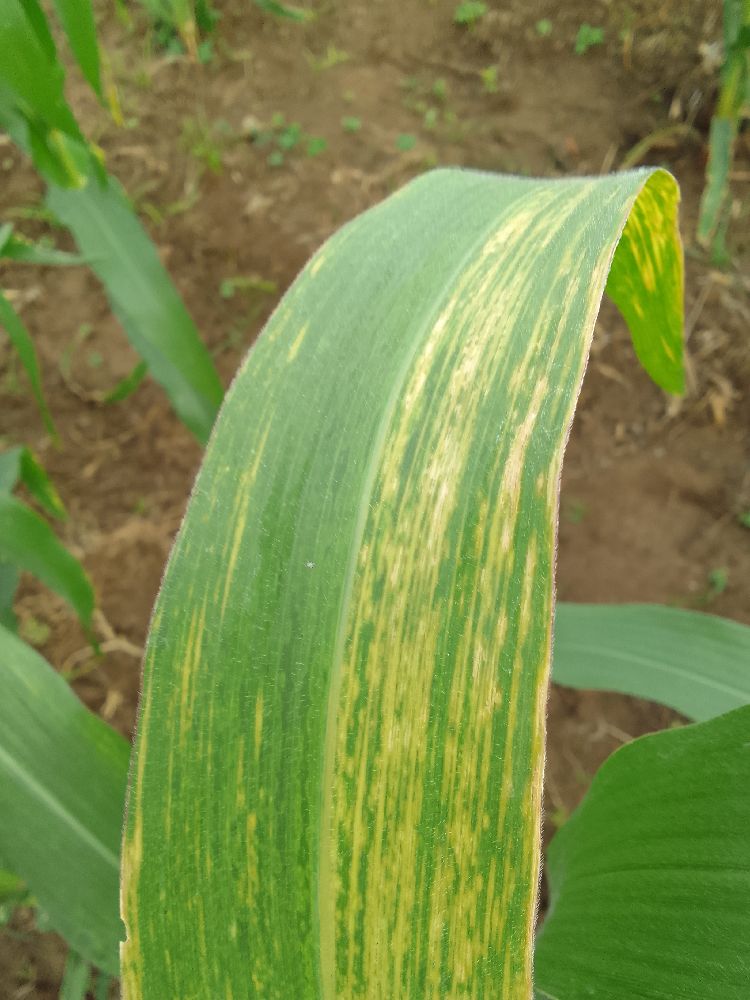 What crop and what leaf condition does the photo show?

maize, maize lethal necrosis
